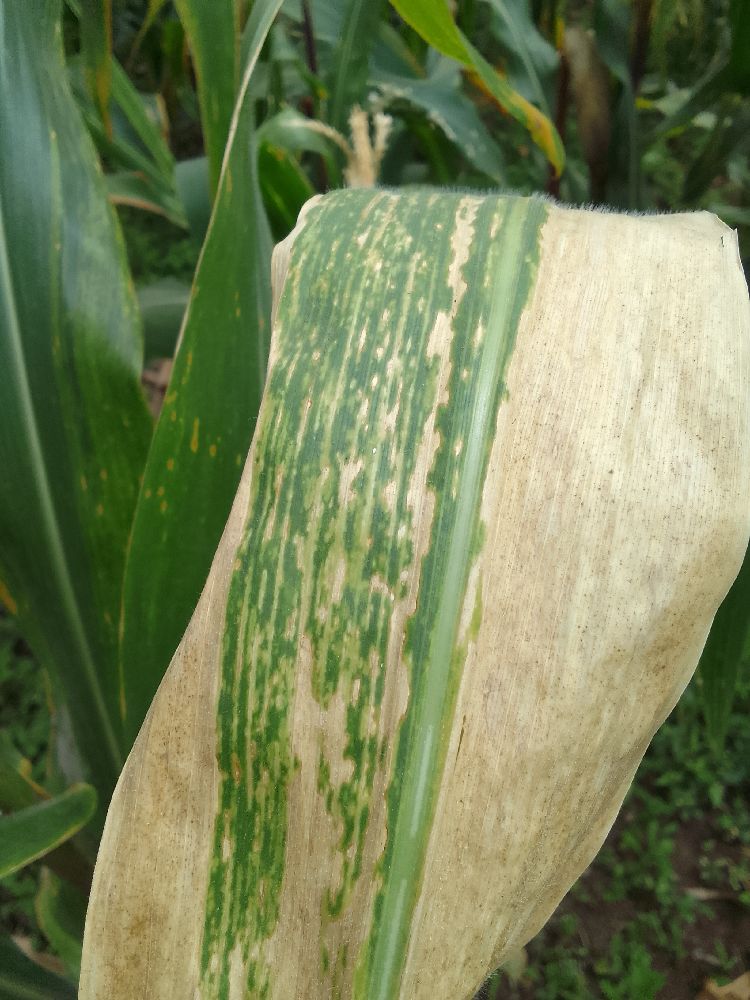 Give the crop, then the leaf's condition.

maize, maize lethal necrosis
